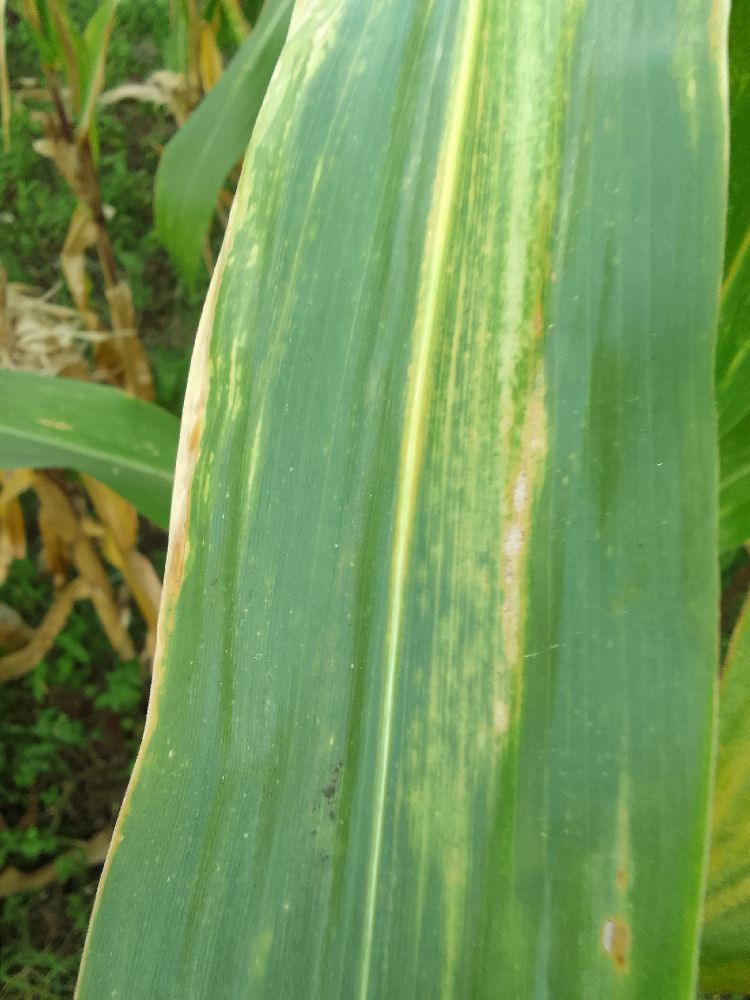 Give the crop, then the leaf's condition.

maize, maize lethal necrosis
